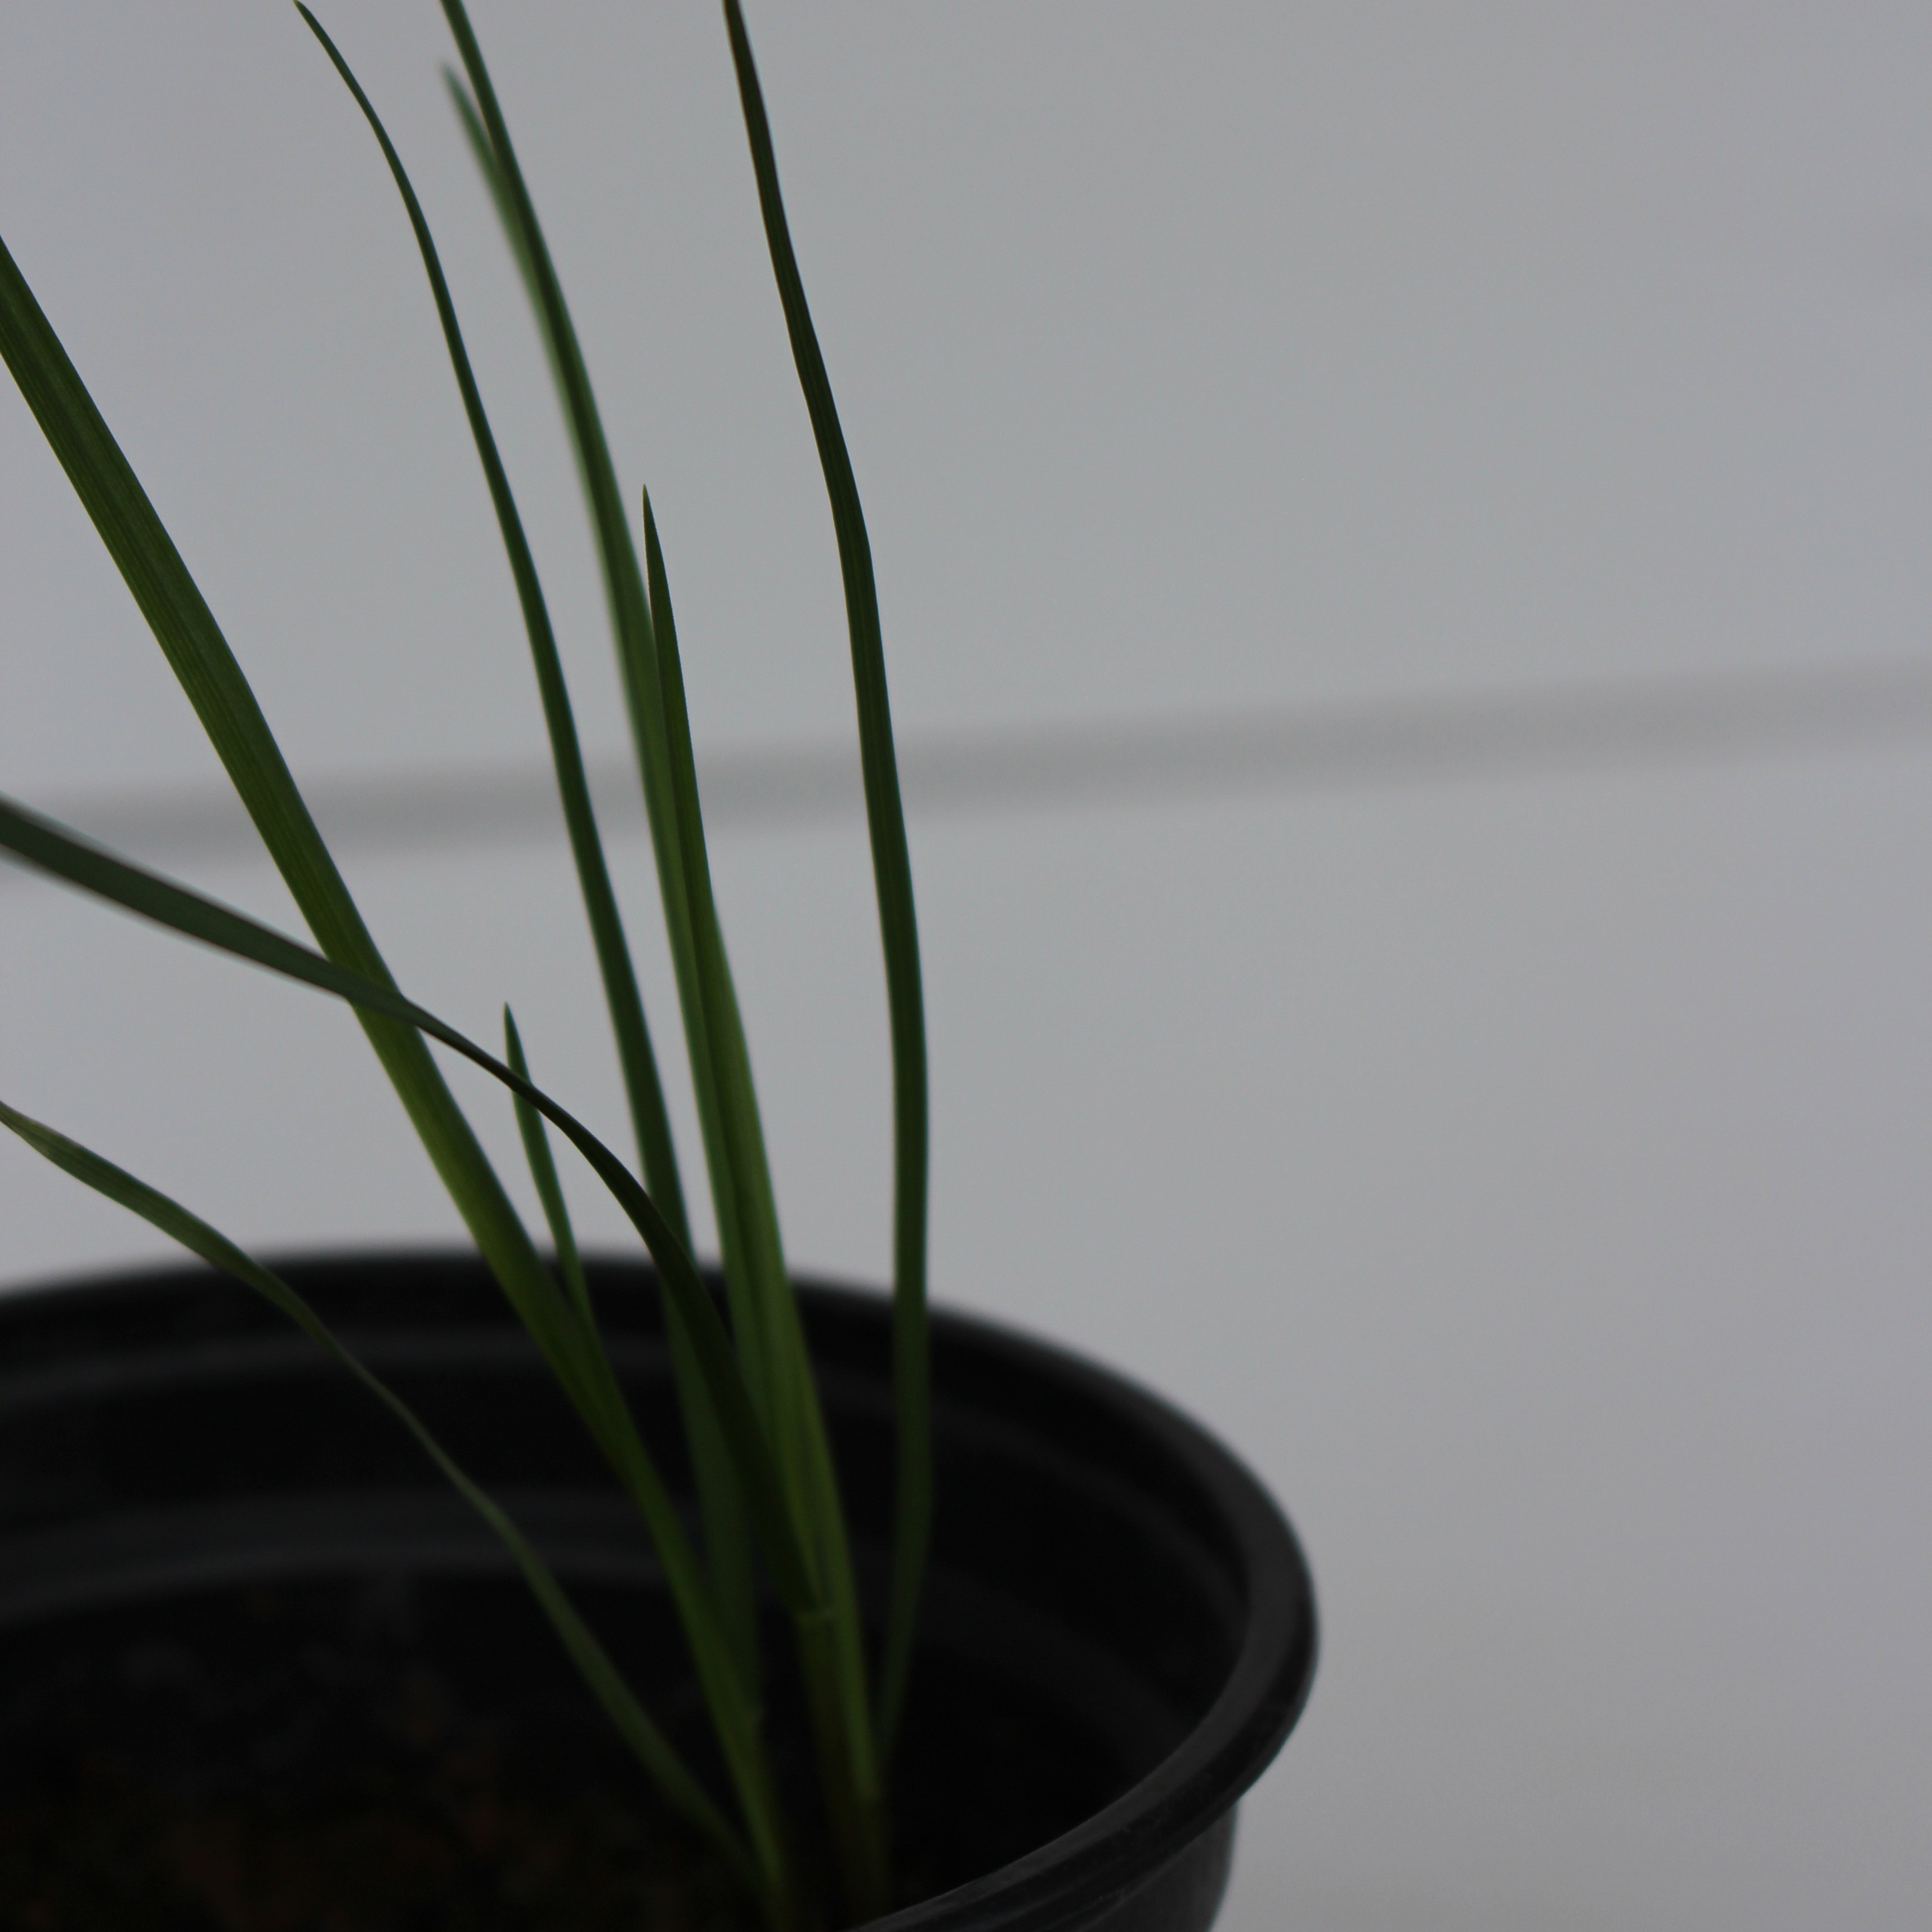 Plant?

Lolium multiflorum
